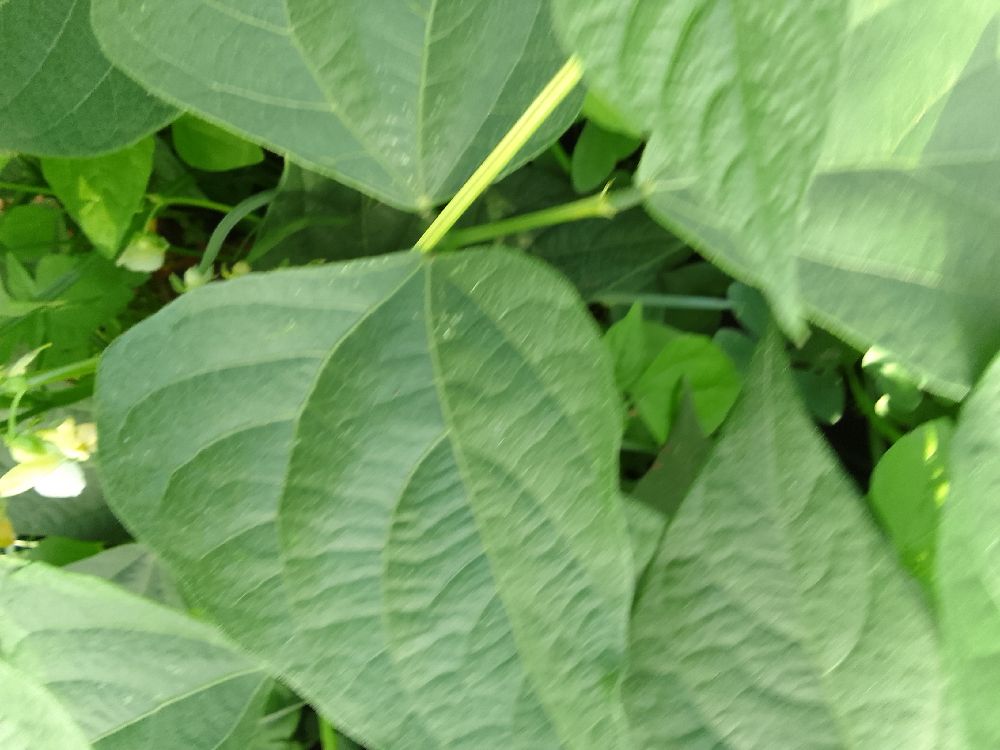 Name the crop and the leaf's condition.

common bean, healthy
